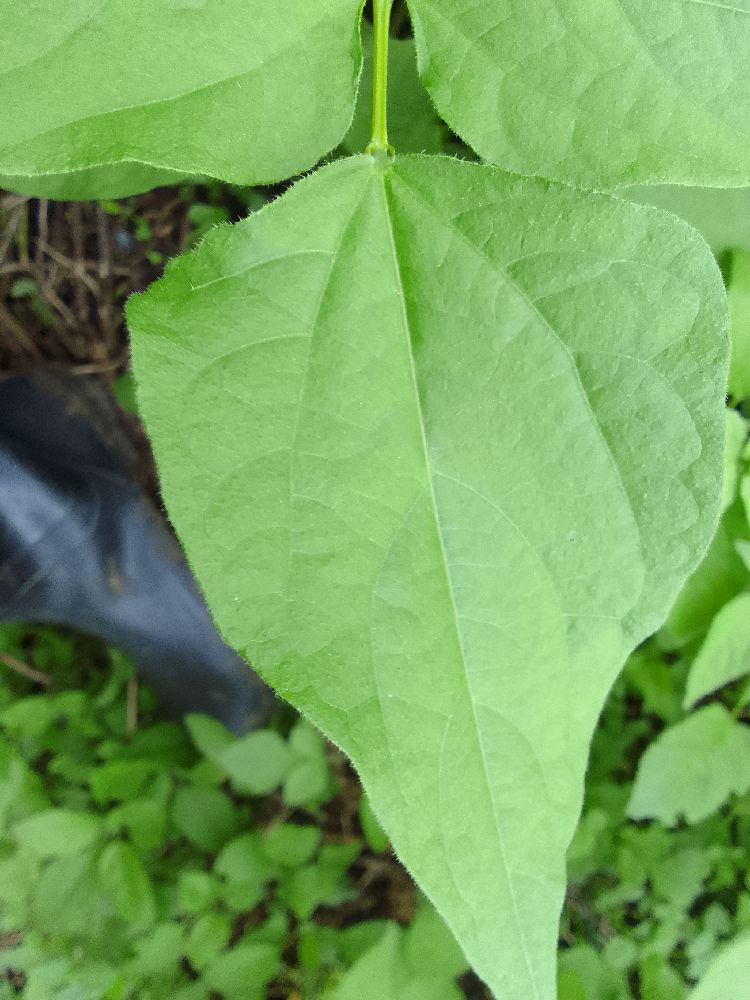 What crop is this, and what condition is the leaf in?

common bean, healthy
